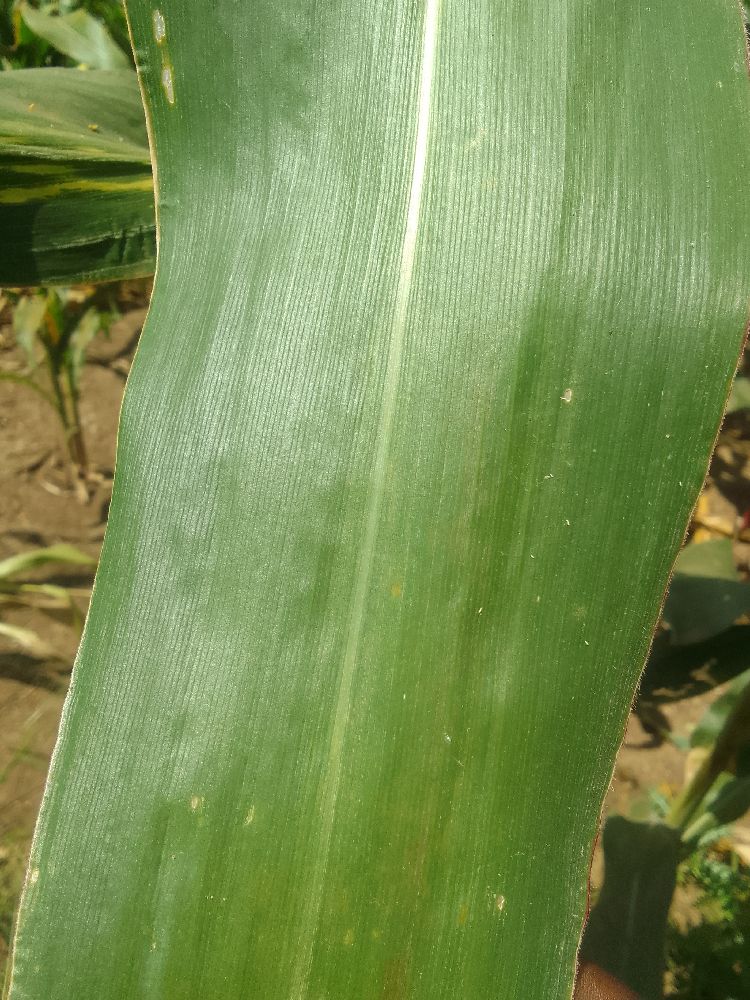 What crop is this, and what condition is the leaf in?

maize, healthy
